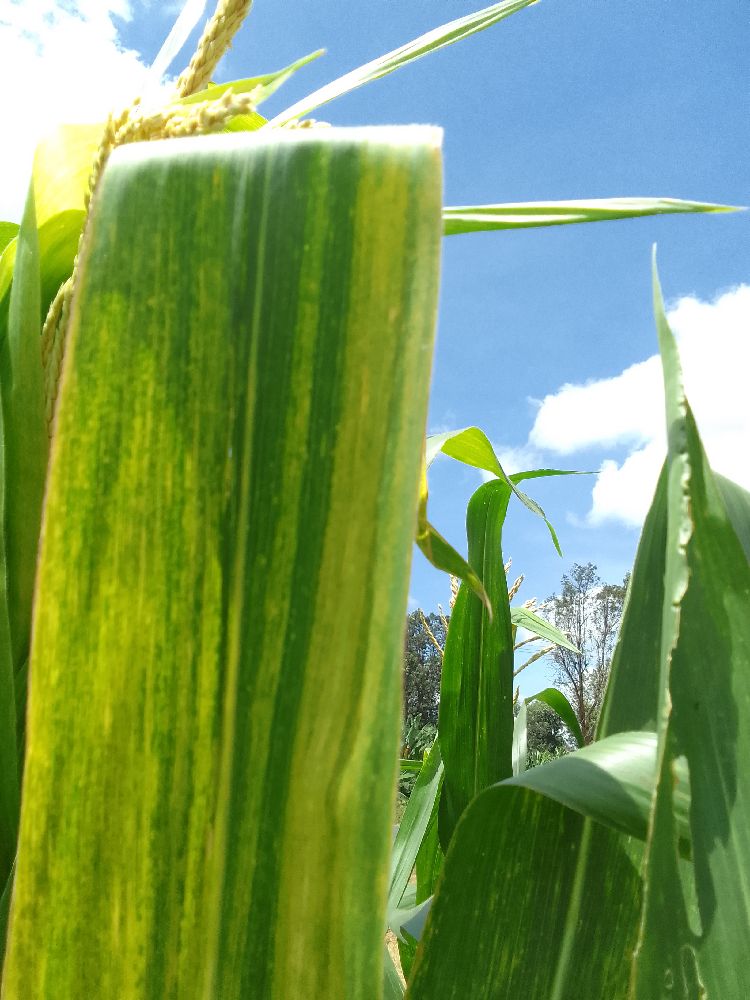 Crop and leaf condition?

maize, maize lethal necrosis
